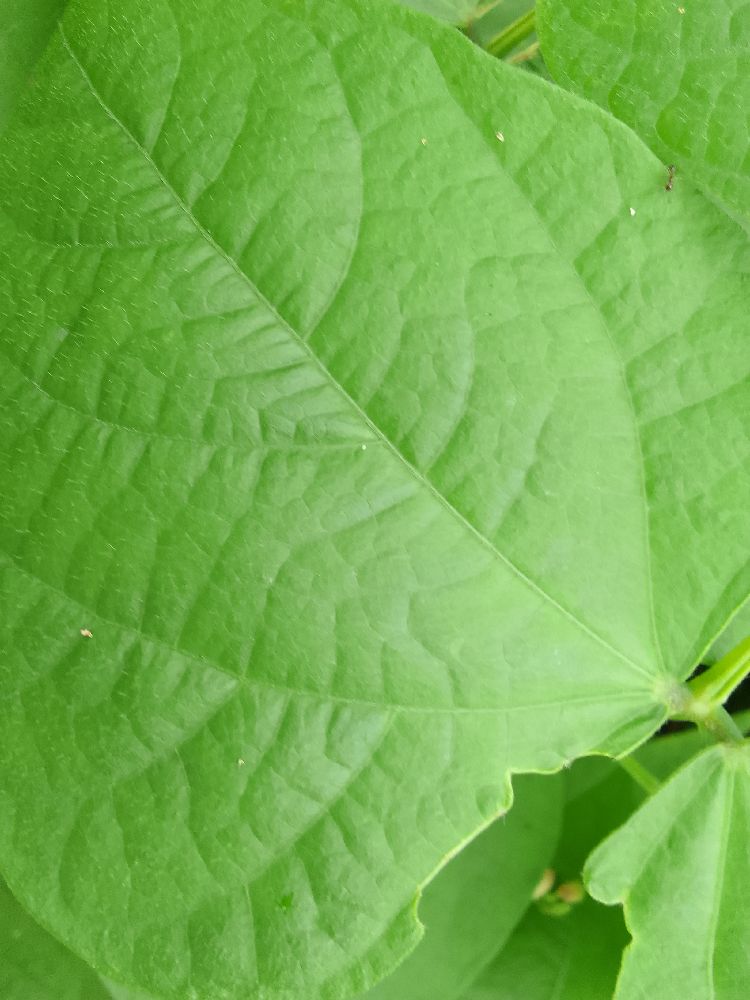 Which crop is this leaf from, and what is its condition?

common bean, healthy
